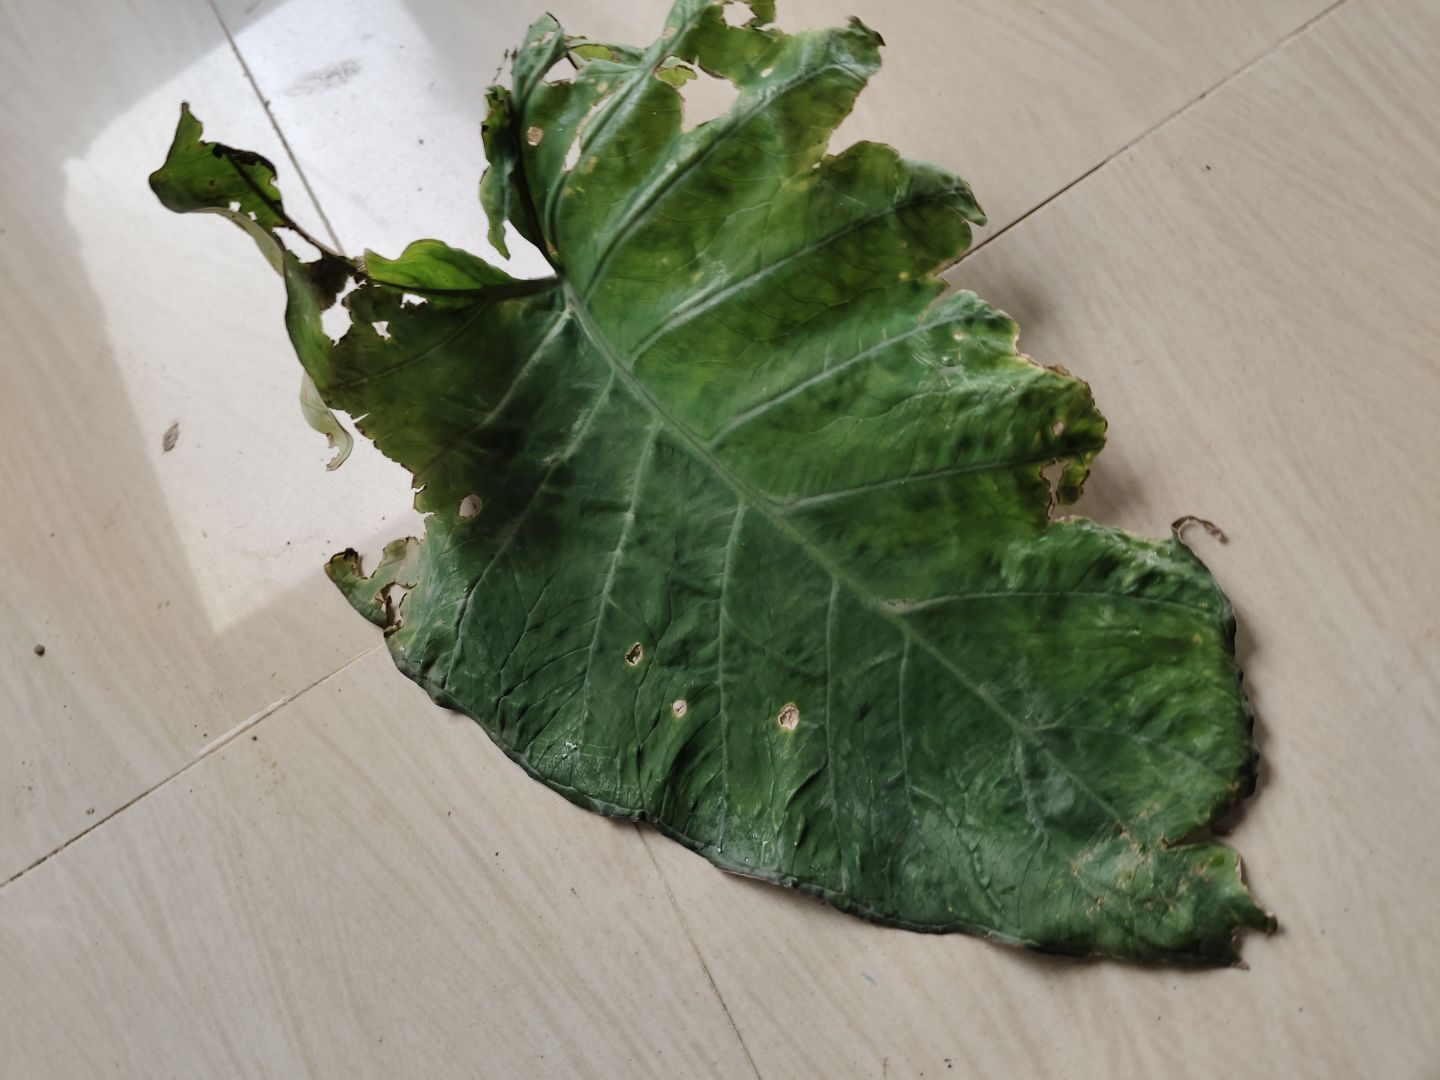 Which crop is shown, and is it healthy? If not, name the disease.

taro, leaf blight
